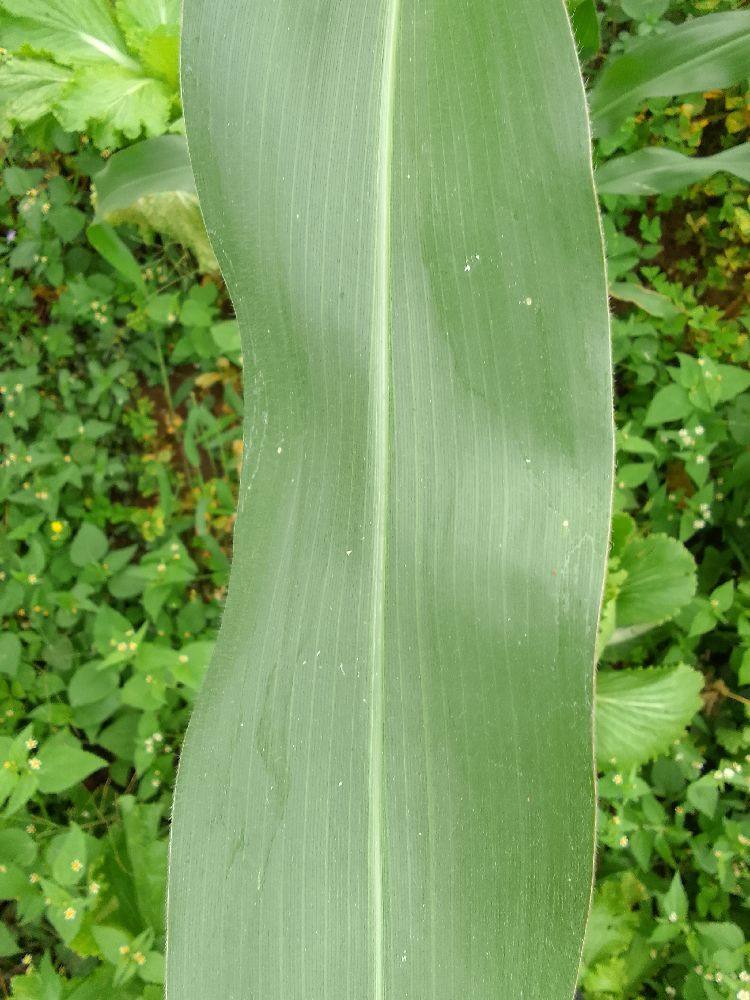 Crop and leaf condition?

maize, healthy
